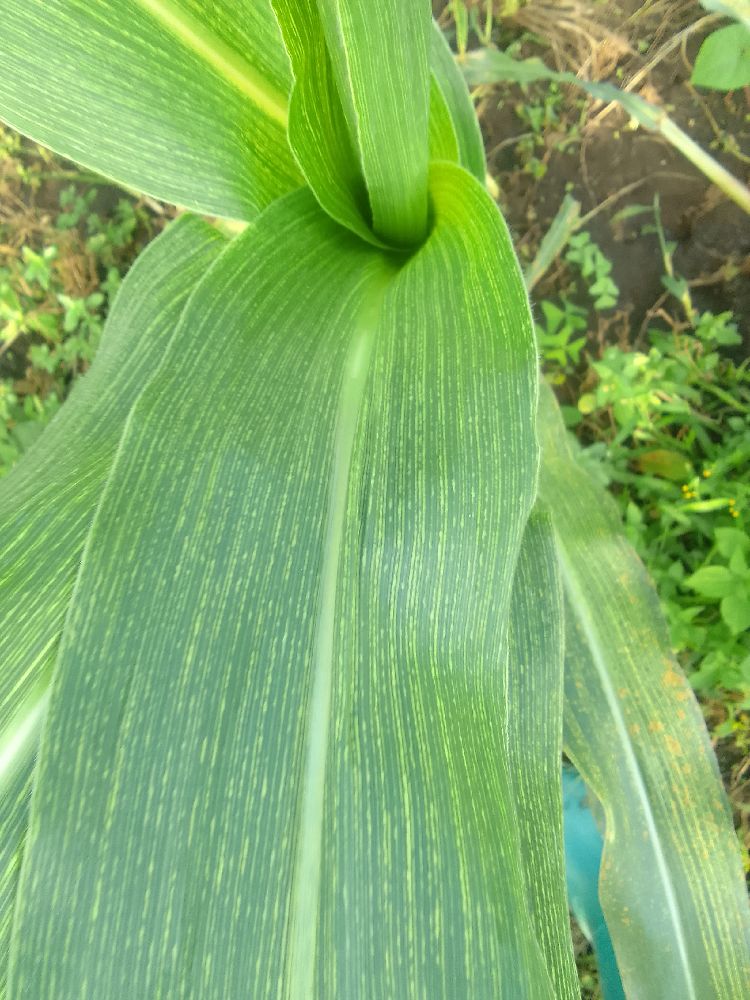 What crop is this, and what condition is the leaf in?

maize, maize streak virus
